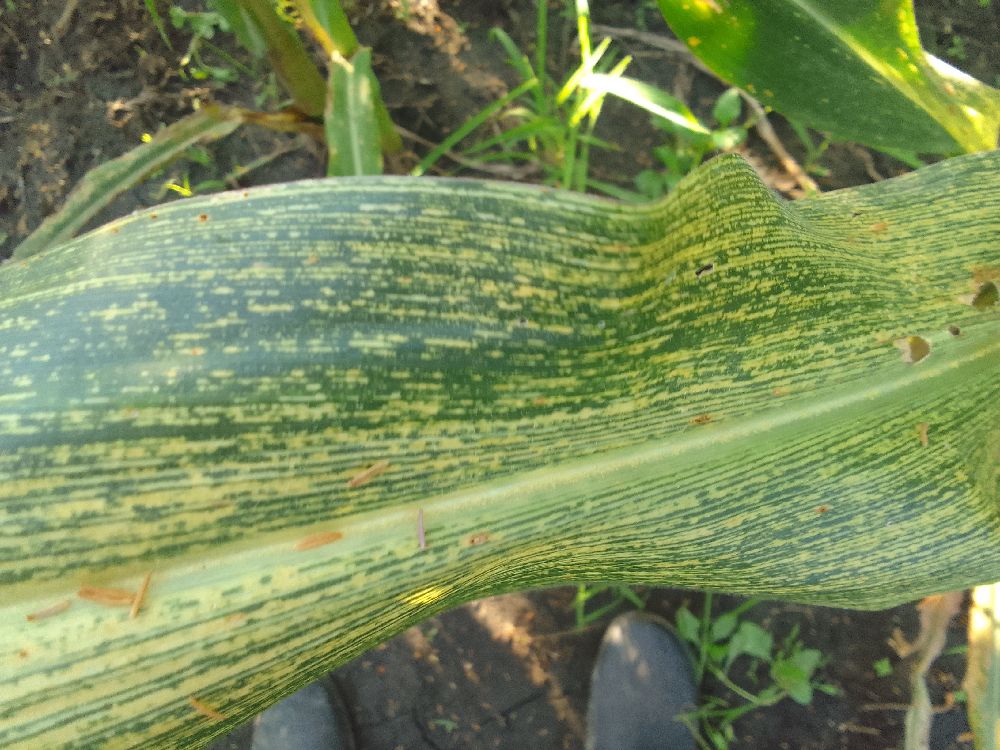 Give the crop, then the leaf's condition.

maize, maize streak virus
